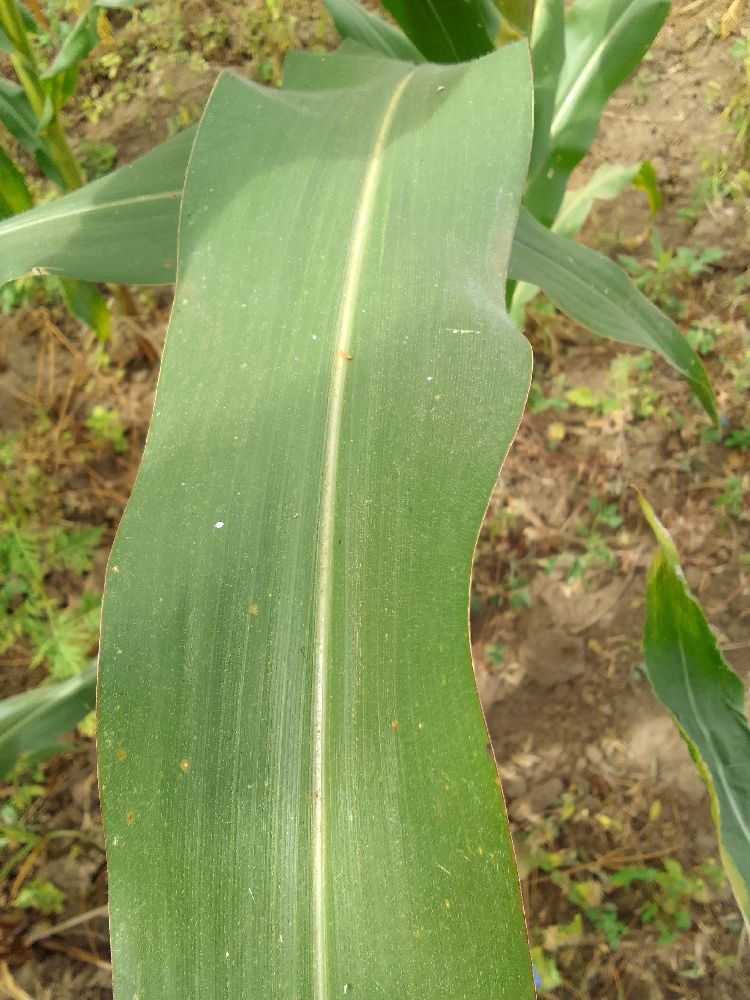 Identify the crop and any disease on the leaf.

maize, healthy
